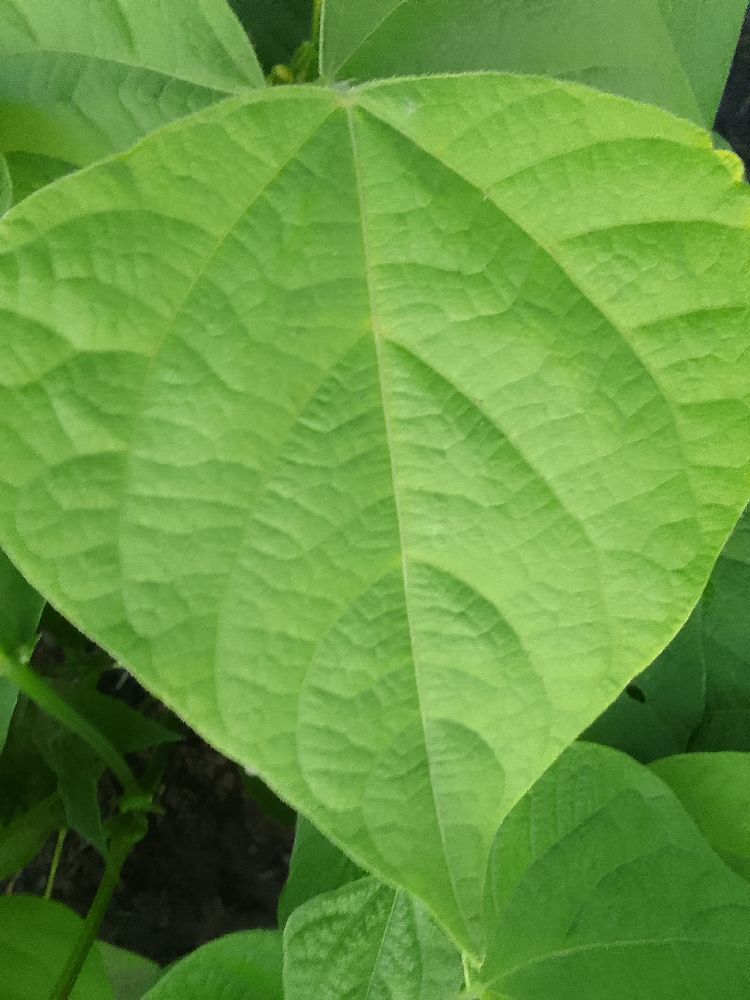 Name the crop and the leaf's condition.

common bean, healthy
